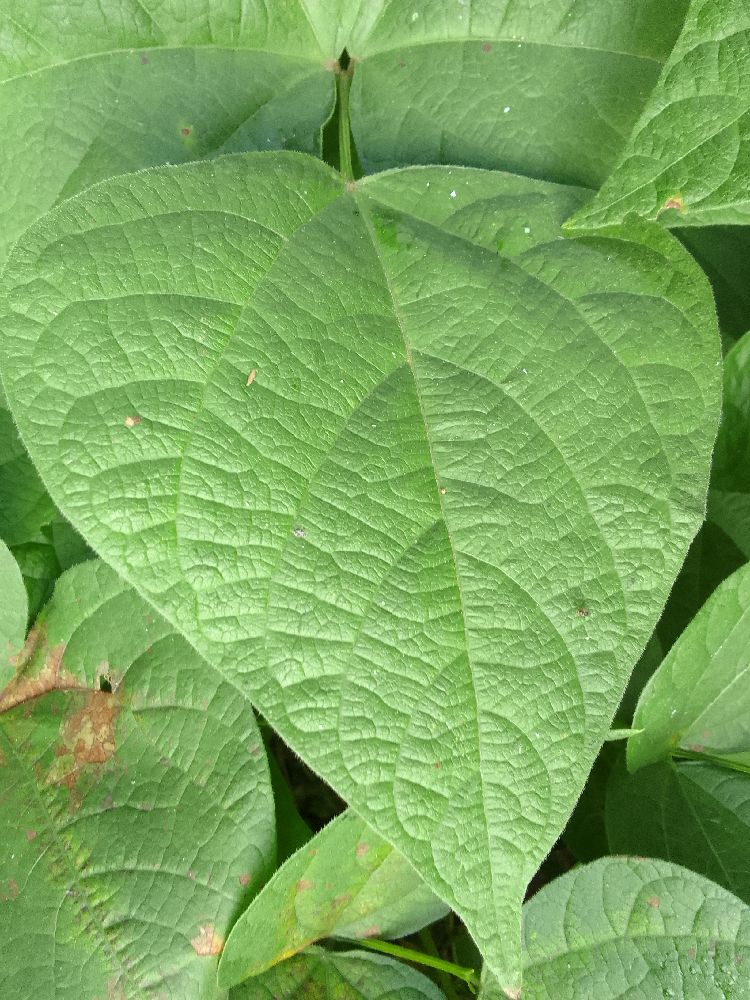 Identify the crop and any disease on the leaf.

common bean, healthy
